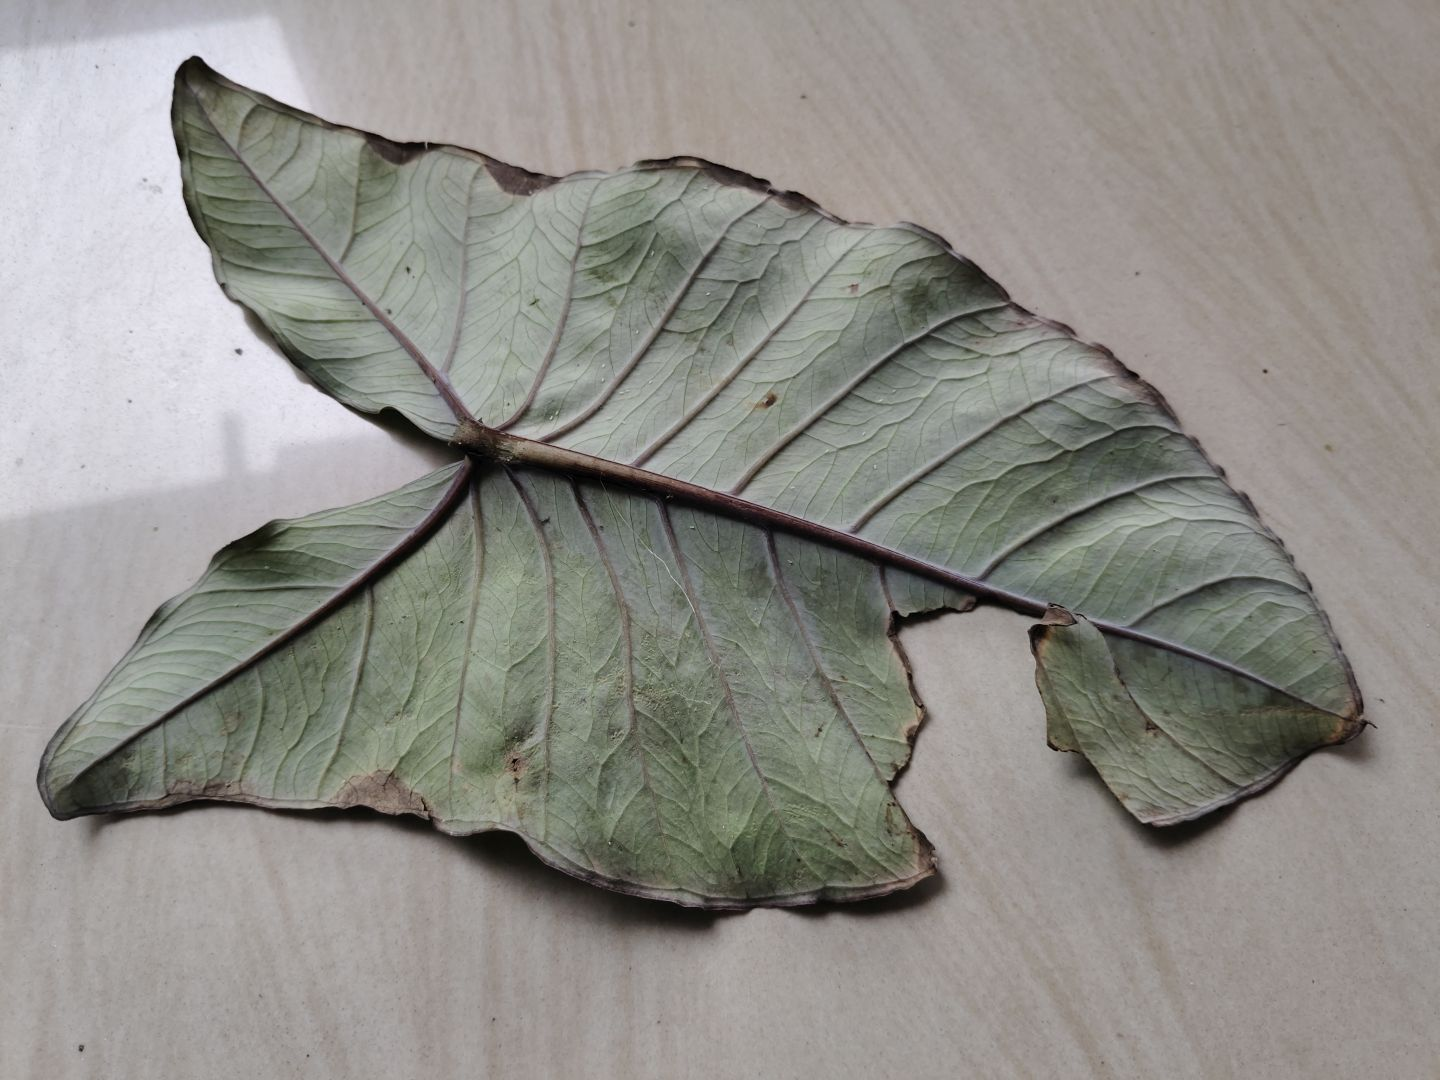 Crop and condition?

taro, leaf blight
